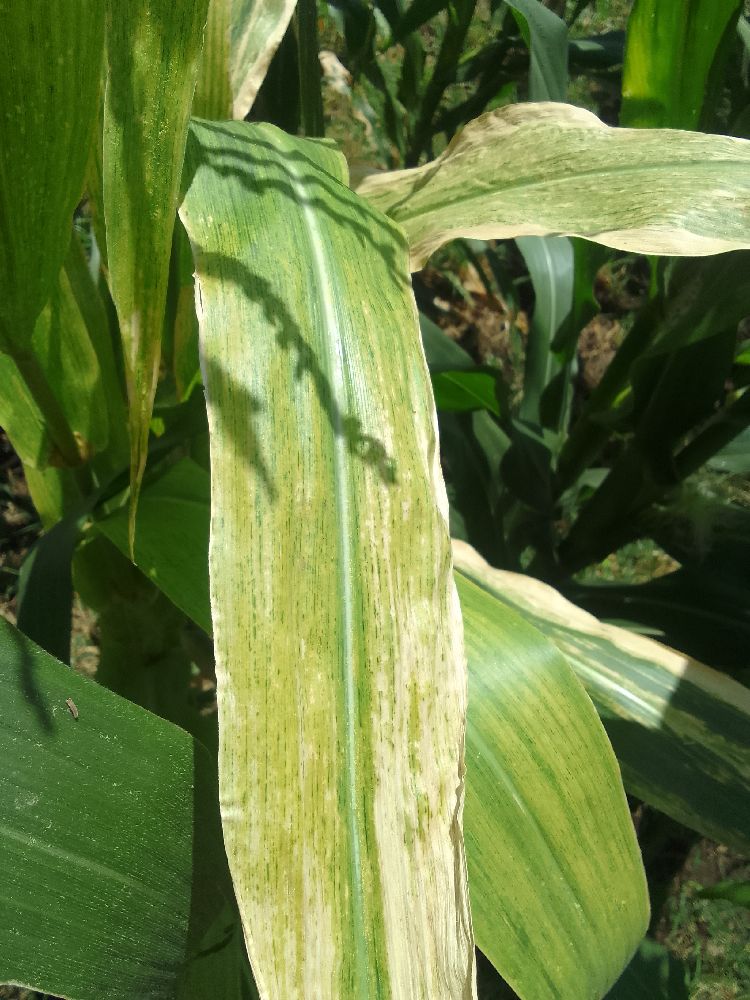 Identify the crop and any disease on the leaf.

maize, maize lethal necrosis
